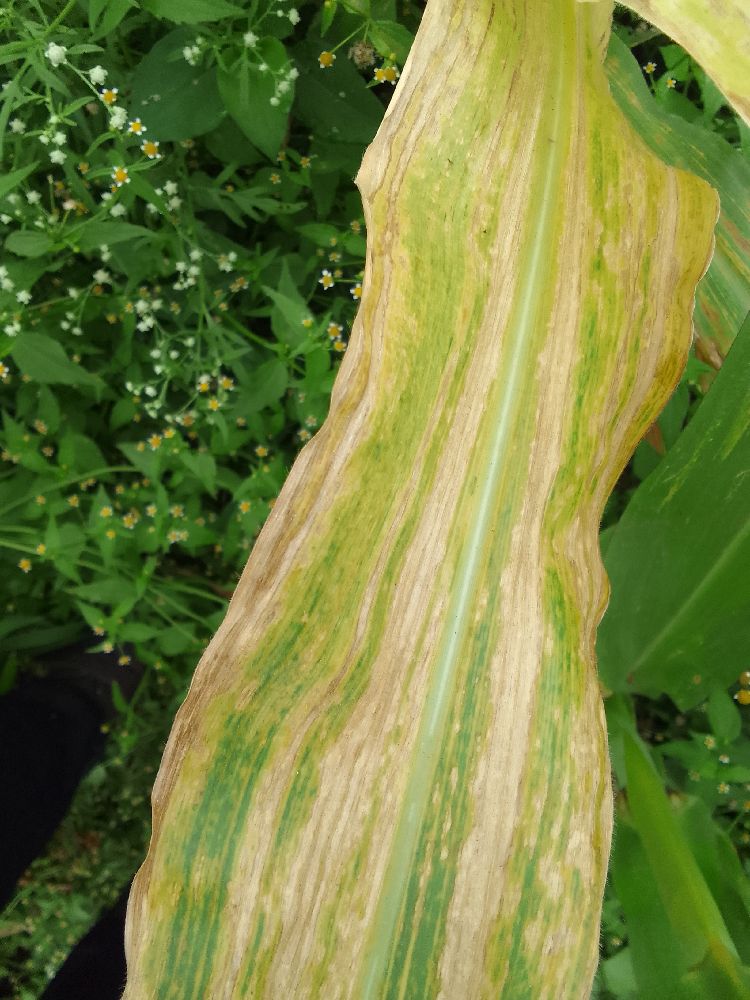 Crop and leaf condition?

maize, maize lethal necrosis
